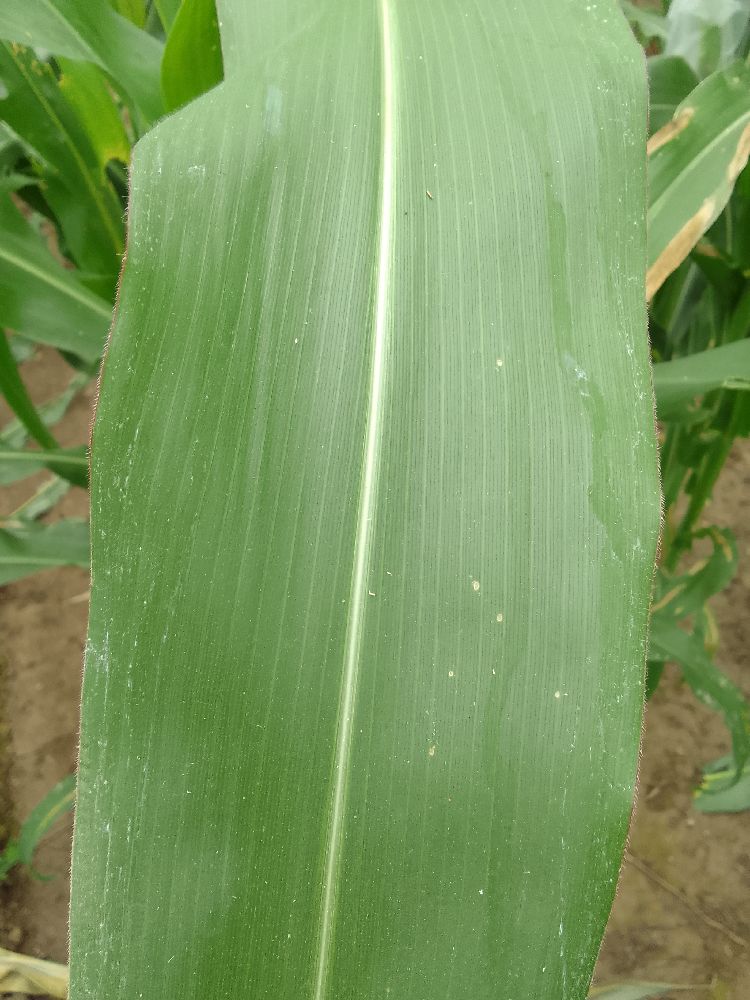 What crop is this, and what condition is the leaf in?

maize, healthy
